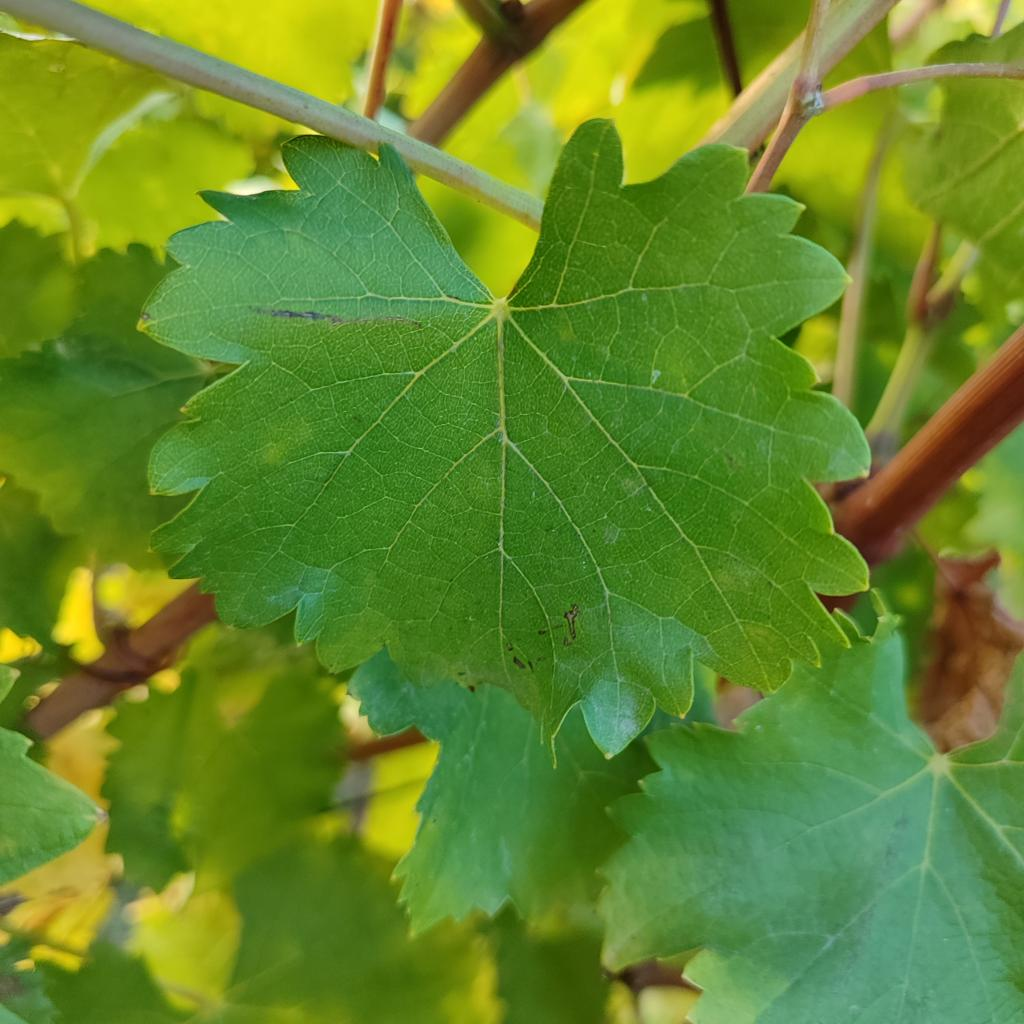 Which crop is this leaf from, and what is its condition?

grapevine, powdery mildew
